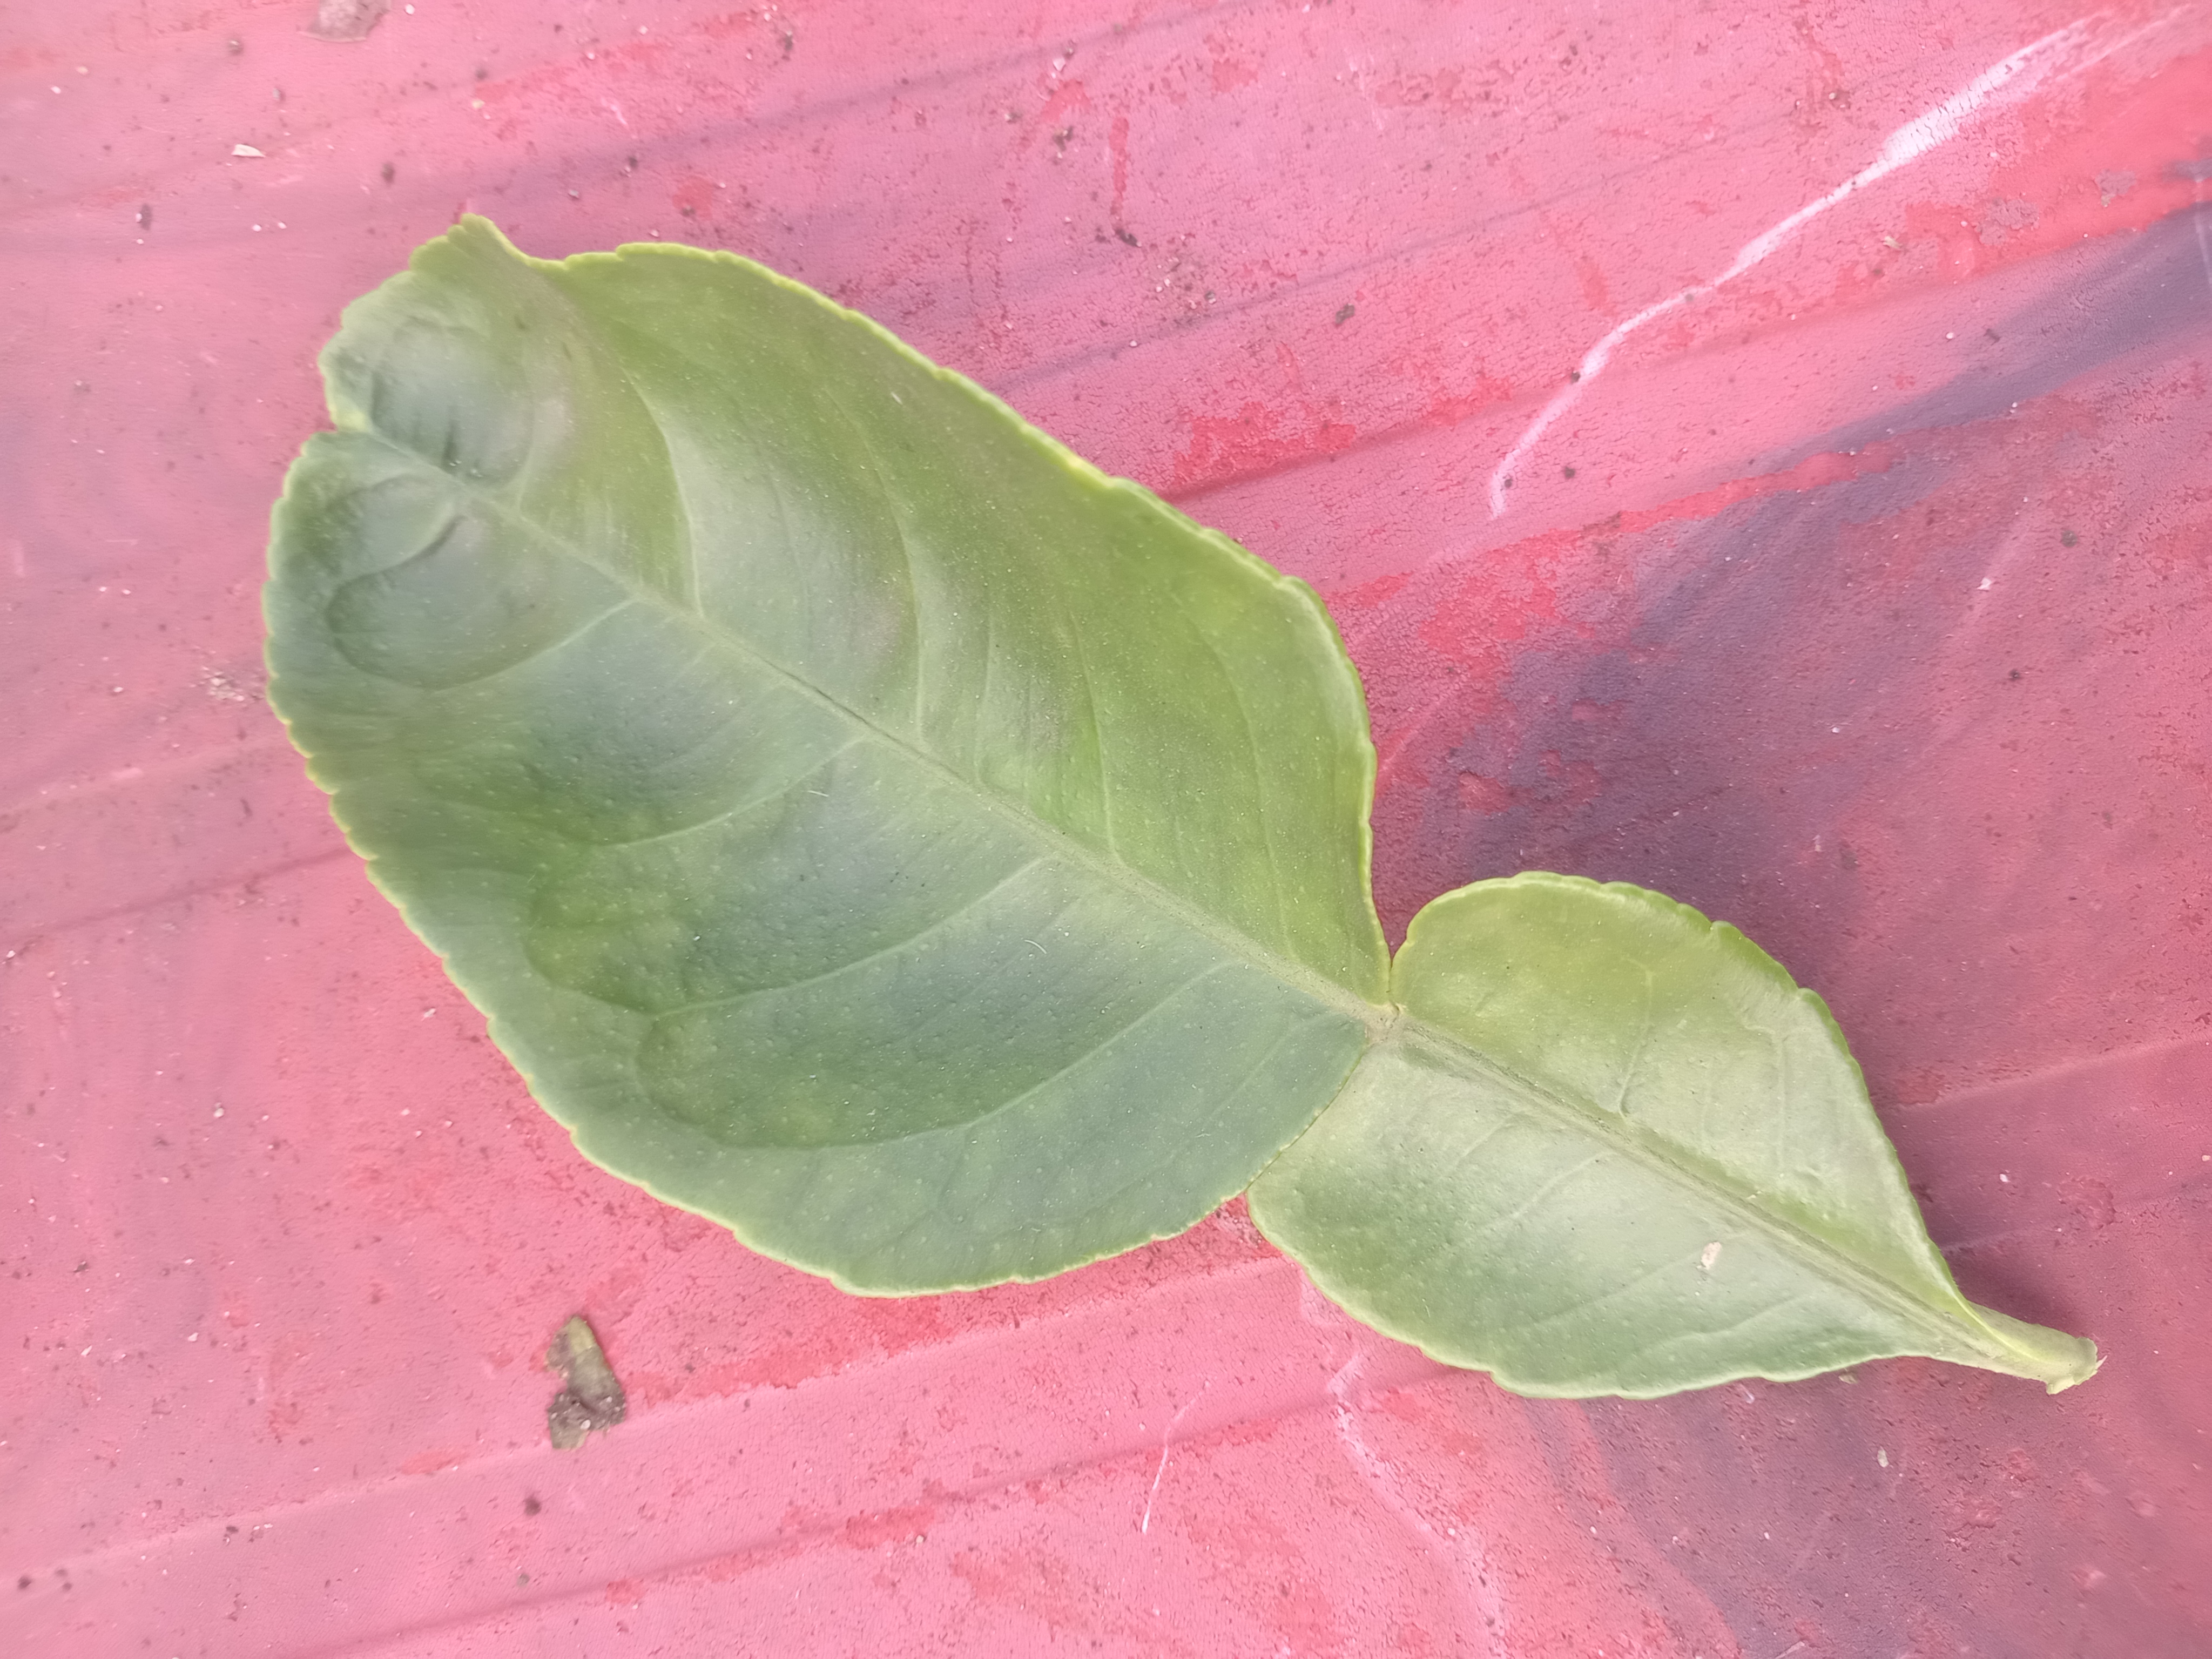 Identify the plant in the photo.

lemon
